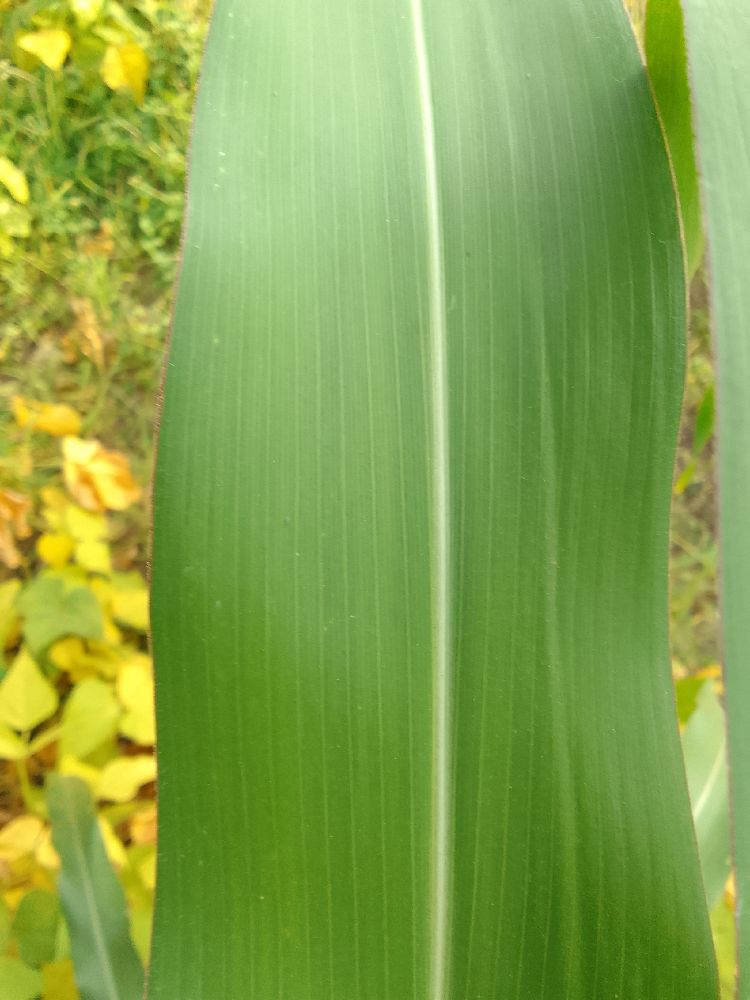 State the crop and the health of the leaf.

maize, healthy
